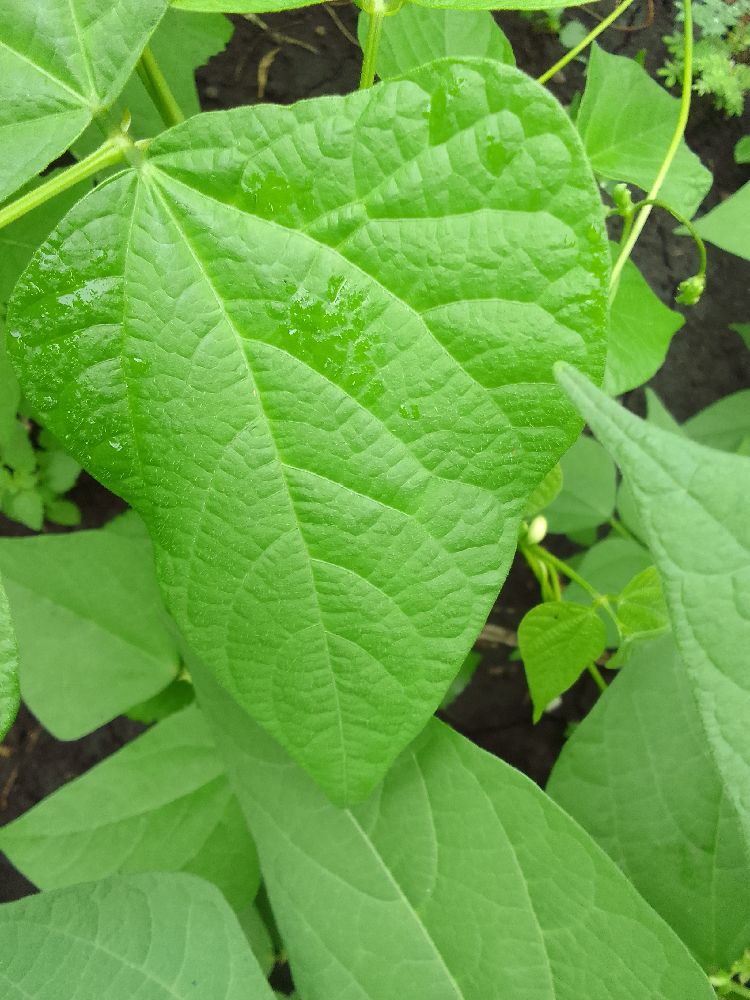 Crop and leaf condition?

common bean, healthy
